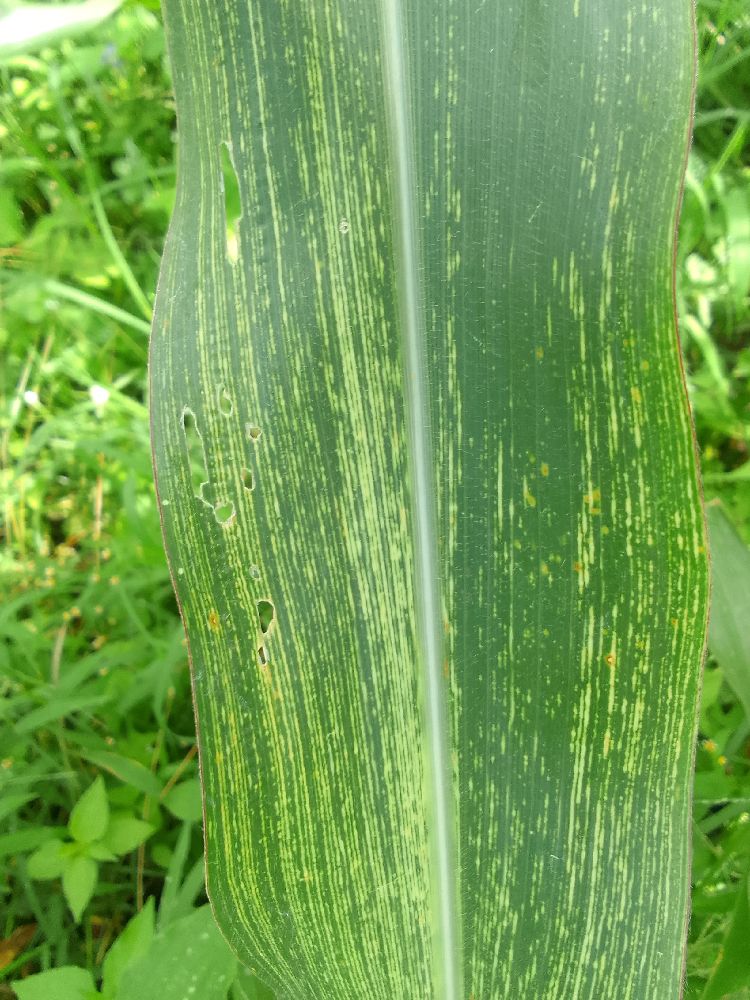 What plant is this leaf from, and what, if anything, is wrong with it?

maize, maize streak virus
